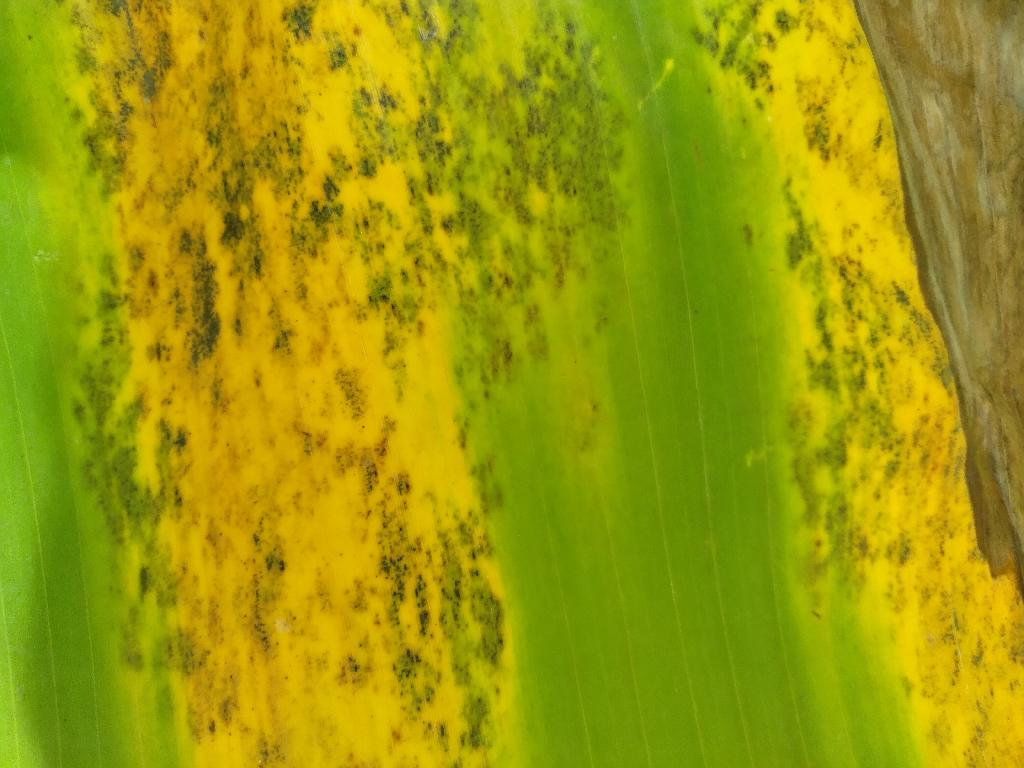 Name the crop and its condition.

banana, black sigatoka
